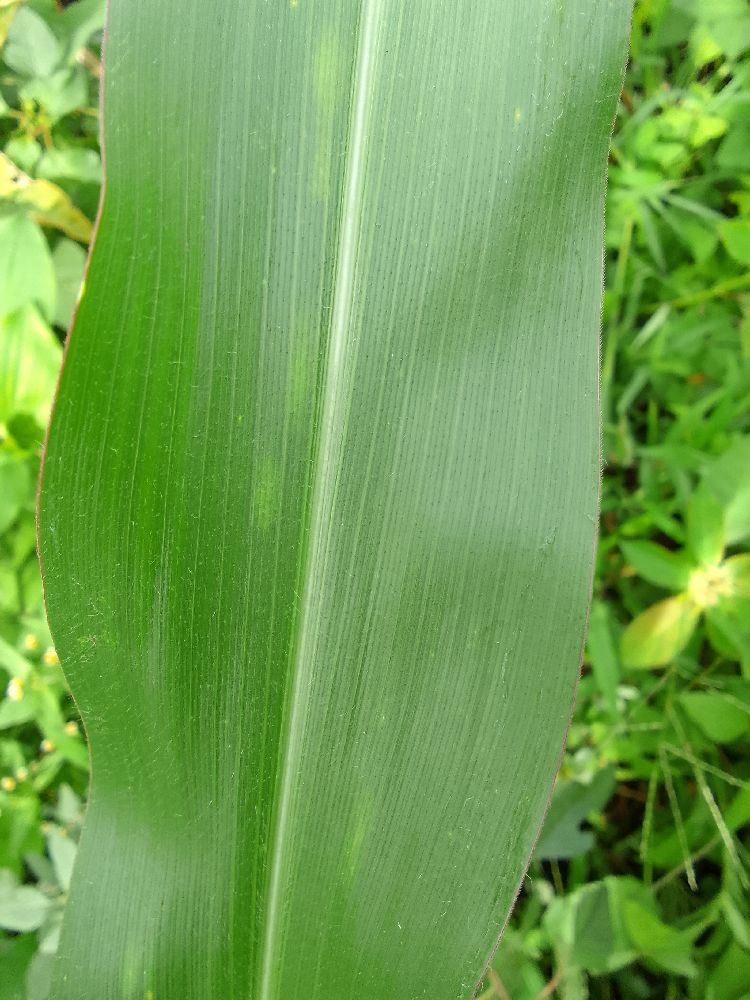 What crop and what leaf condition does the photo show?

maize, healthy
